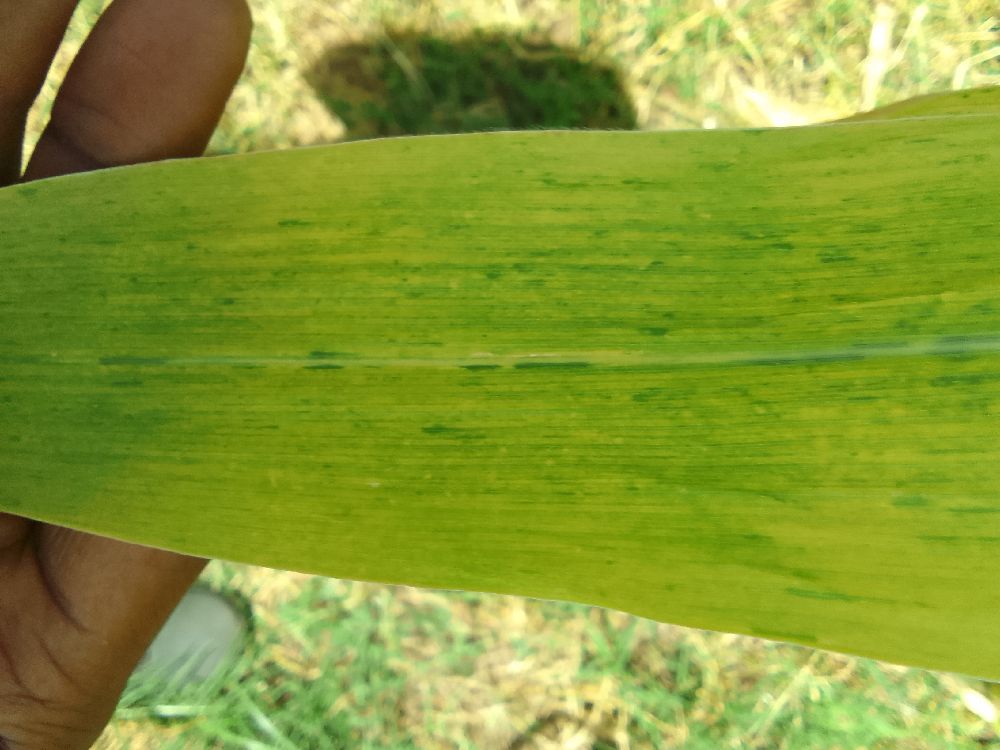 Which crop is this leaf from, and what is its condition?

maize, maize lethal necrosis
